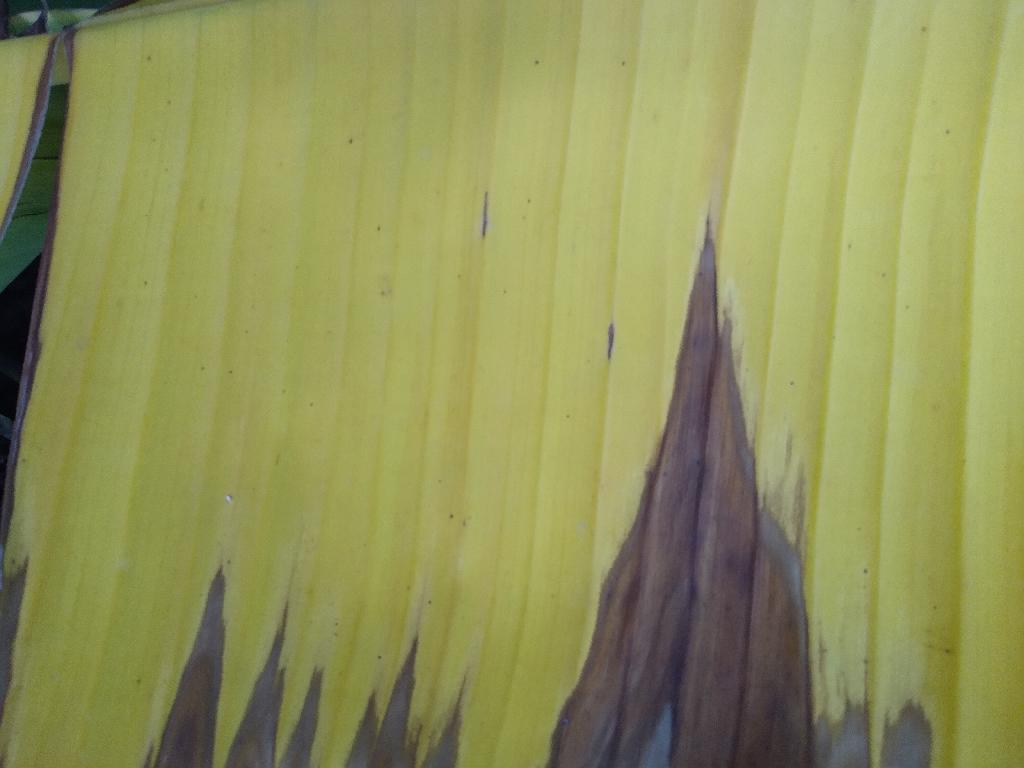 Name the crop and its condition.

banana, fusarium wilt race 1
